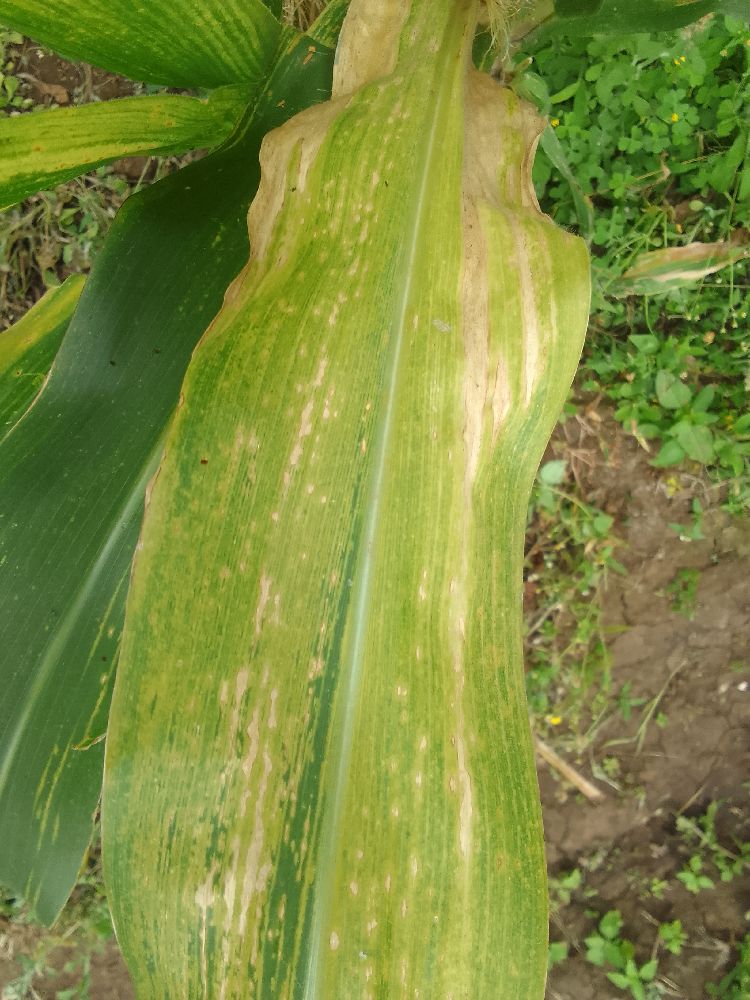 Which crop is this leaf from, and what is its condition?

maize, maize lethal necrosis
